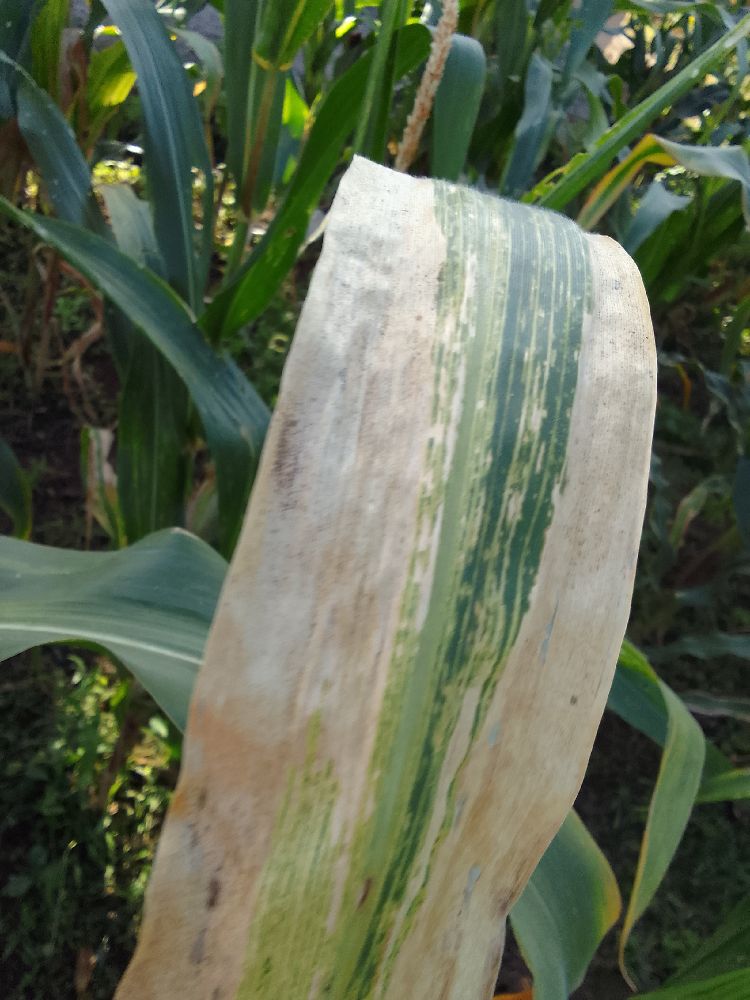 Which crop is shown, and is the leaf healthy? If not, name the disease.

maize, maize lethal necrosis
